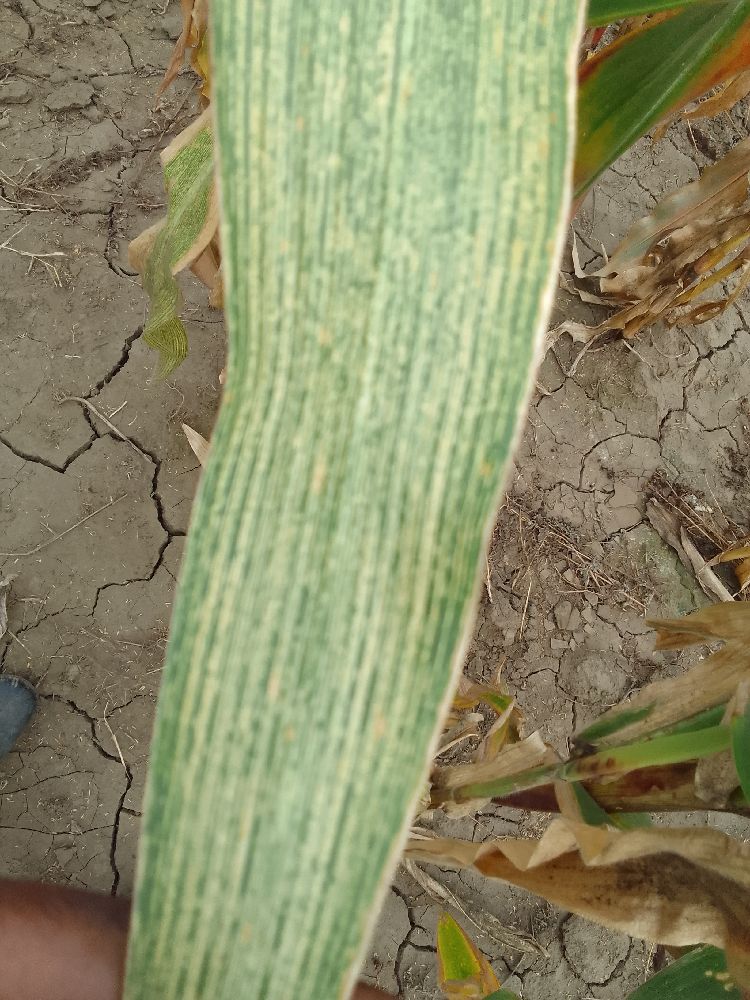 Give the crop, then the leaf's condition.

maize, maize streak virus
